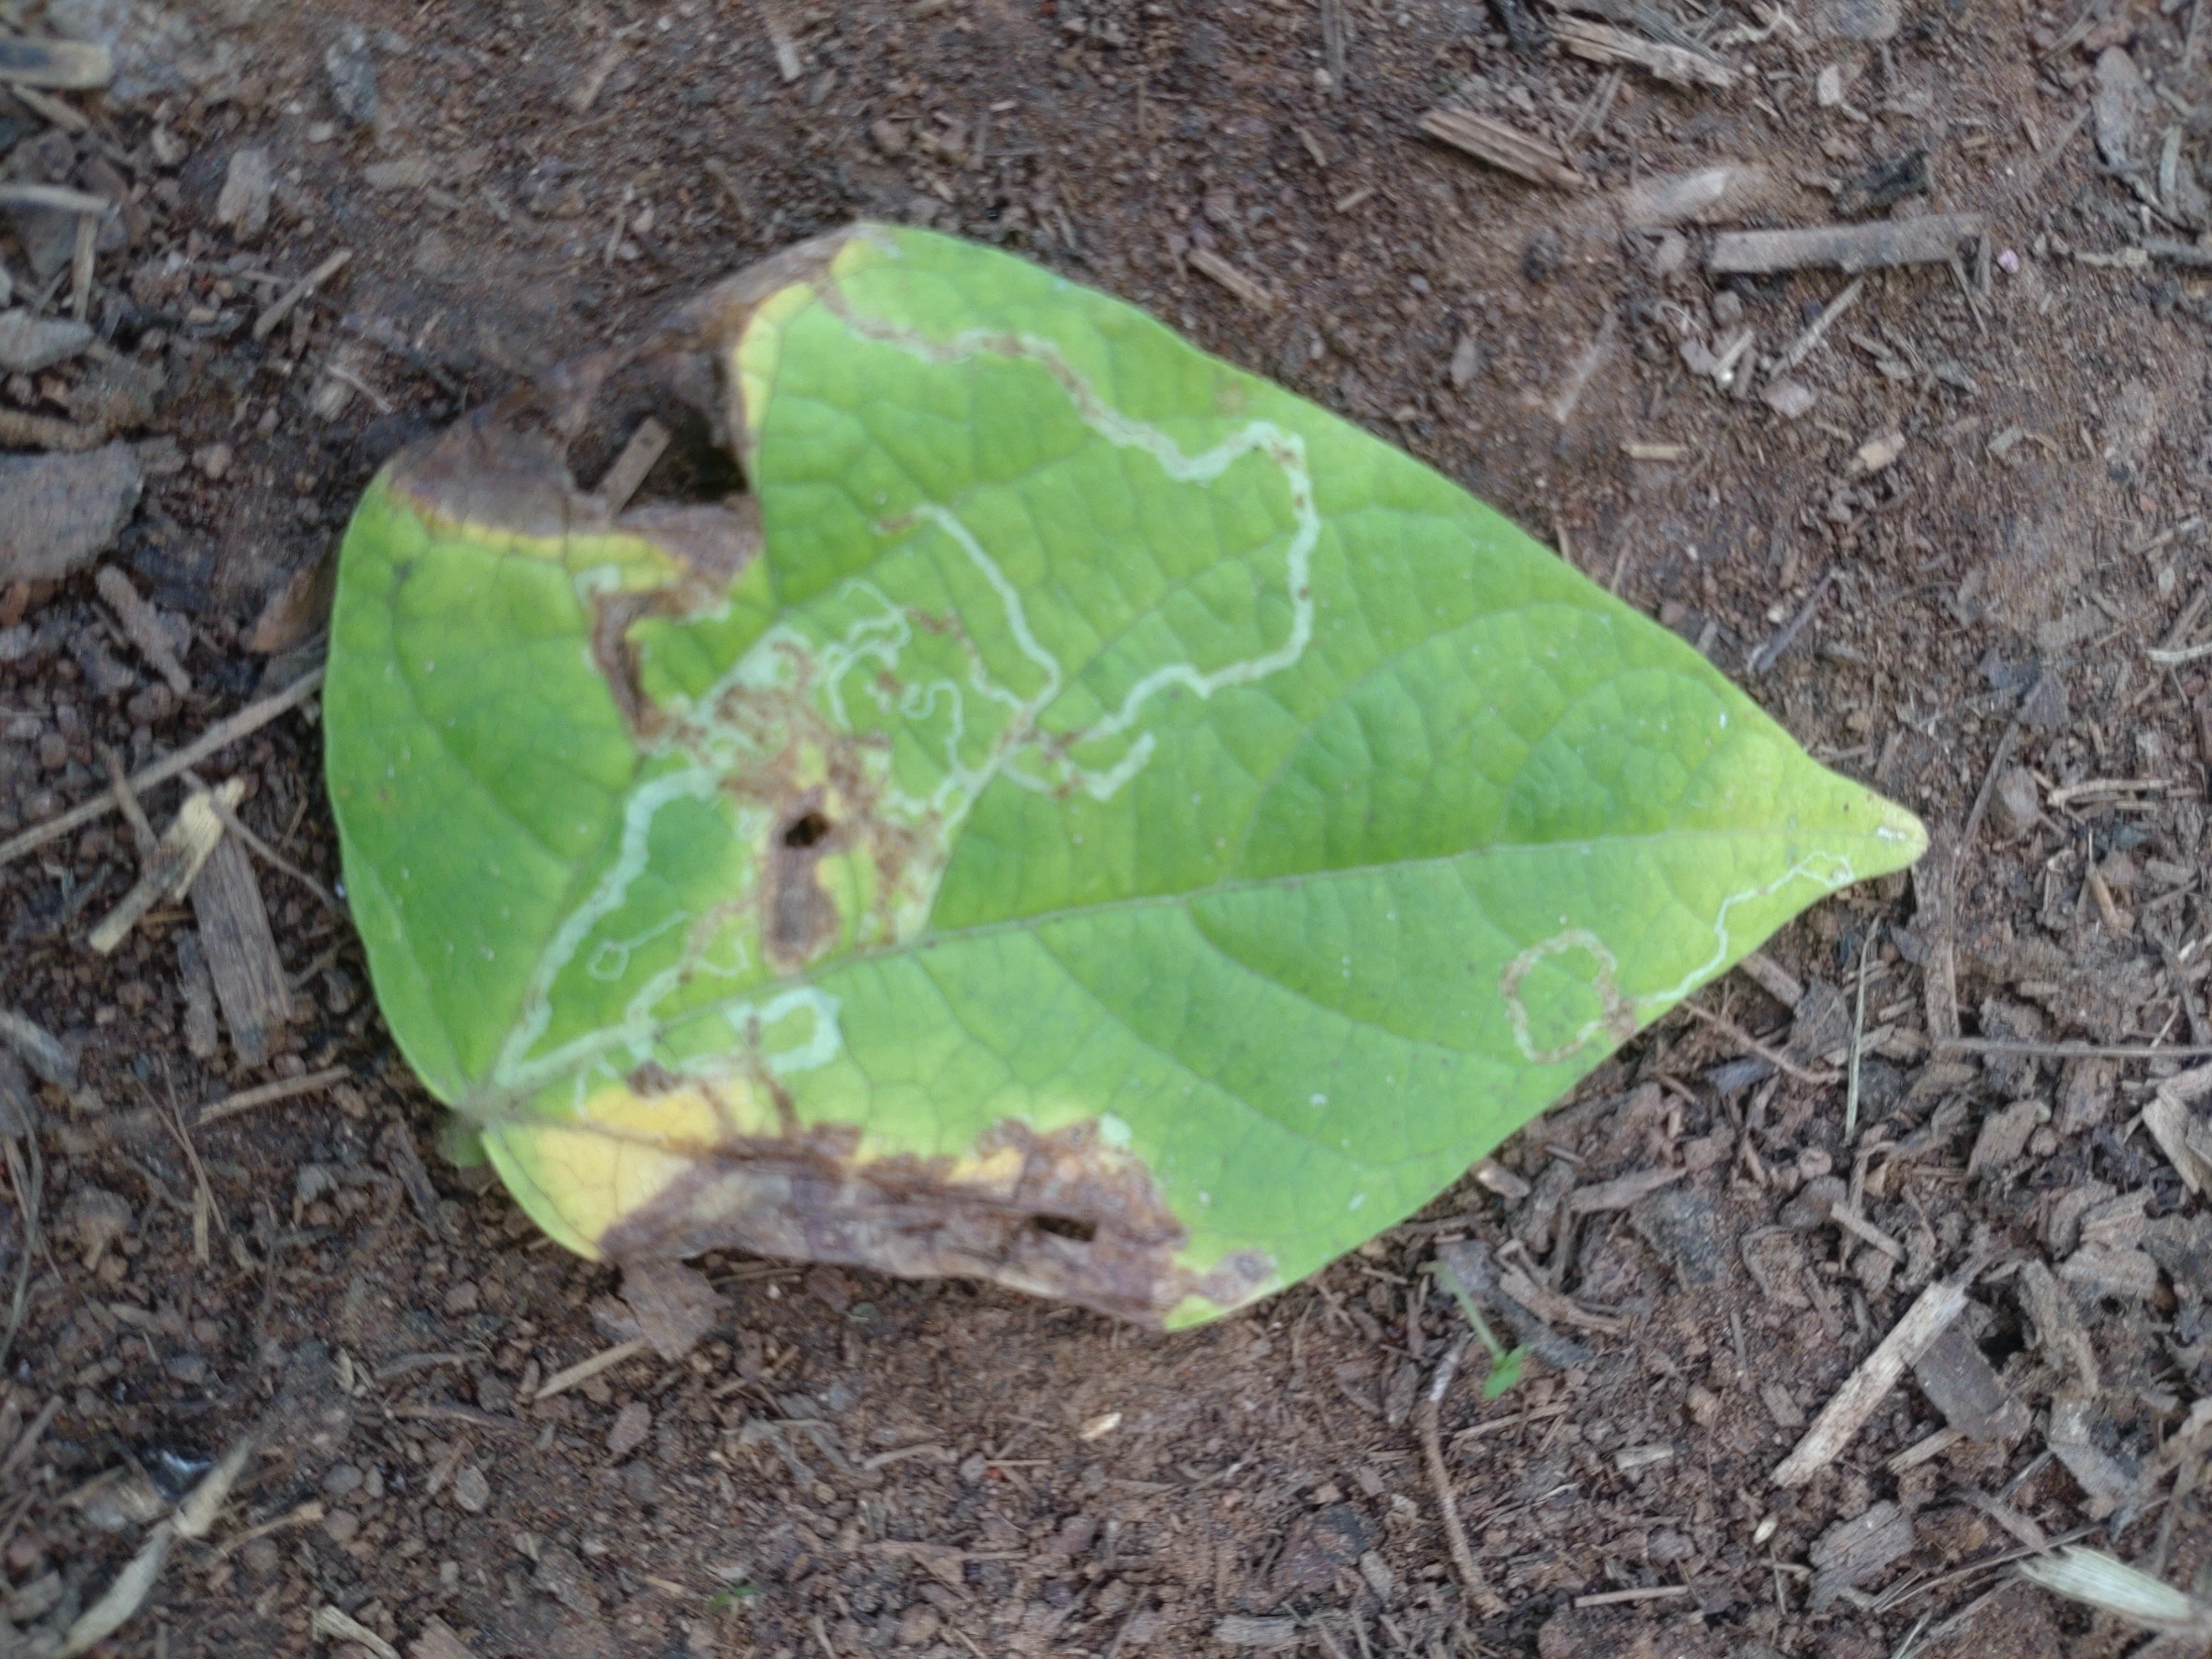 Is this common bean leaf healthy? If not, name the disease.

anthracnose
